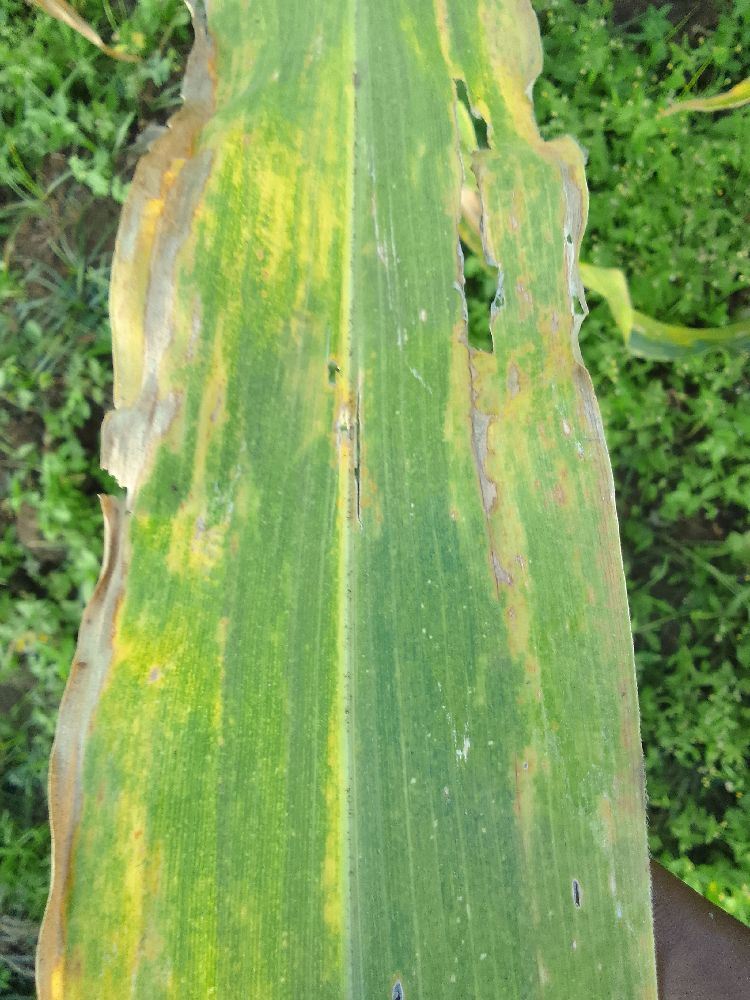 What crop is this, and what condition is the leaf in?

maize, maize lethal necrosis
